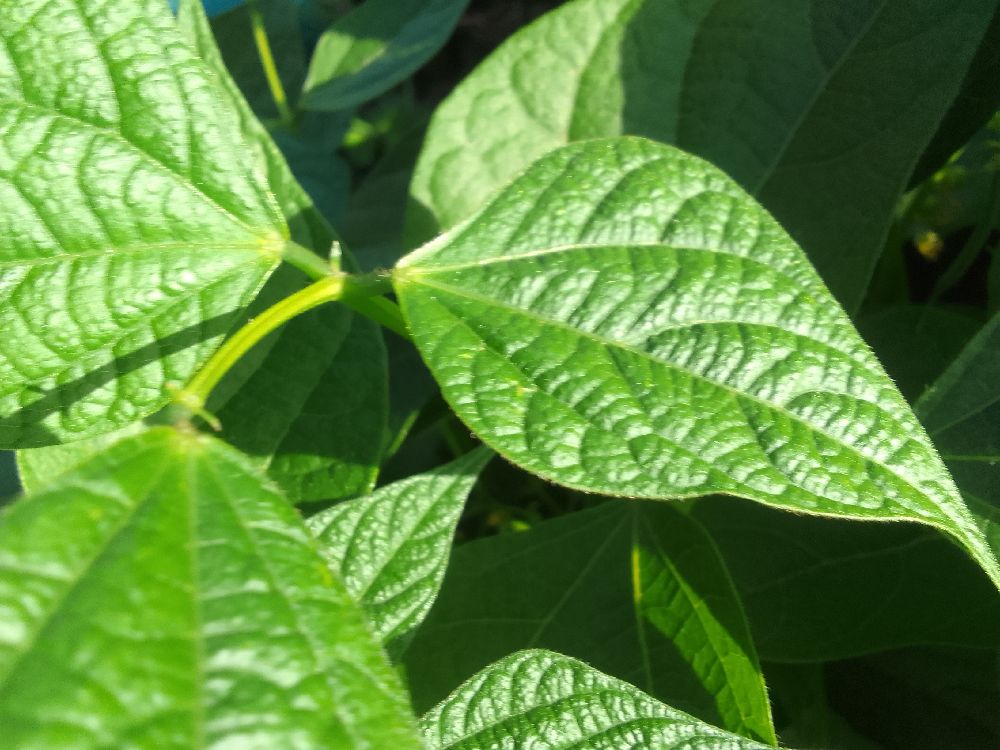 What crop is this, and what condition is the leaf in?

common bean, healthy
